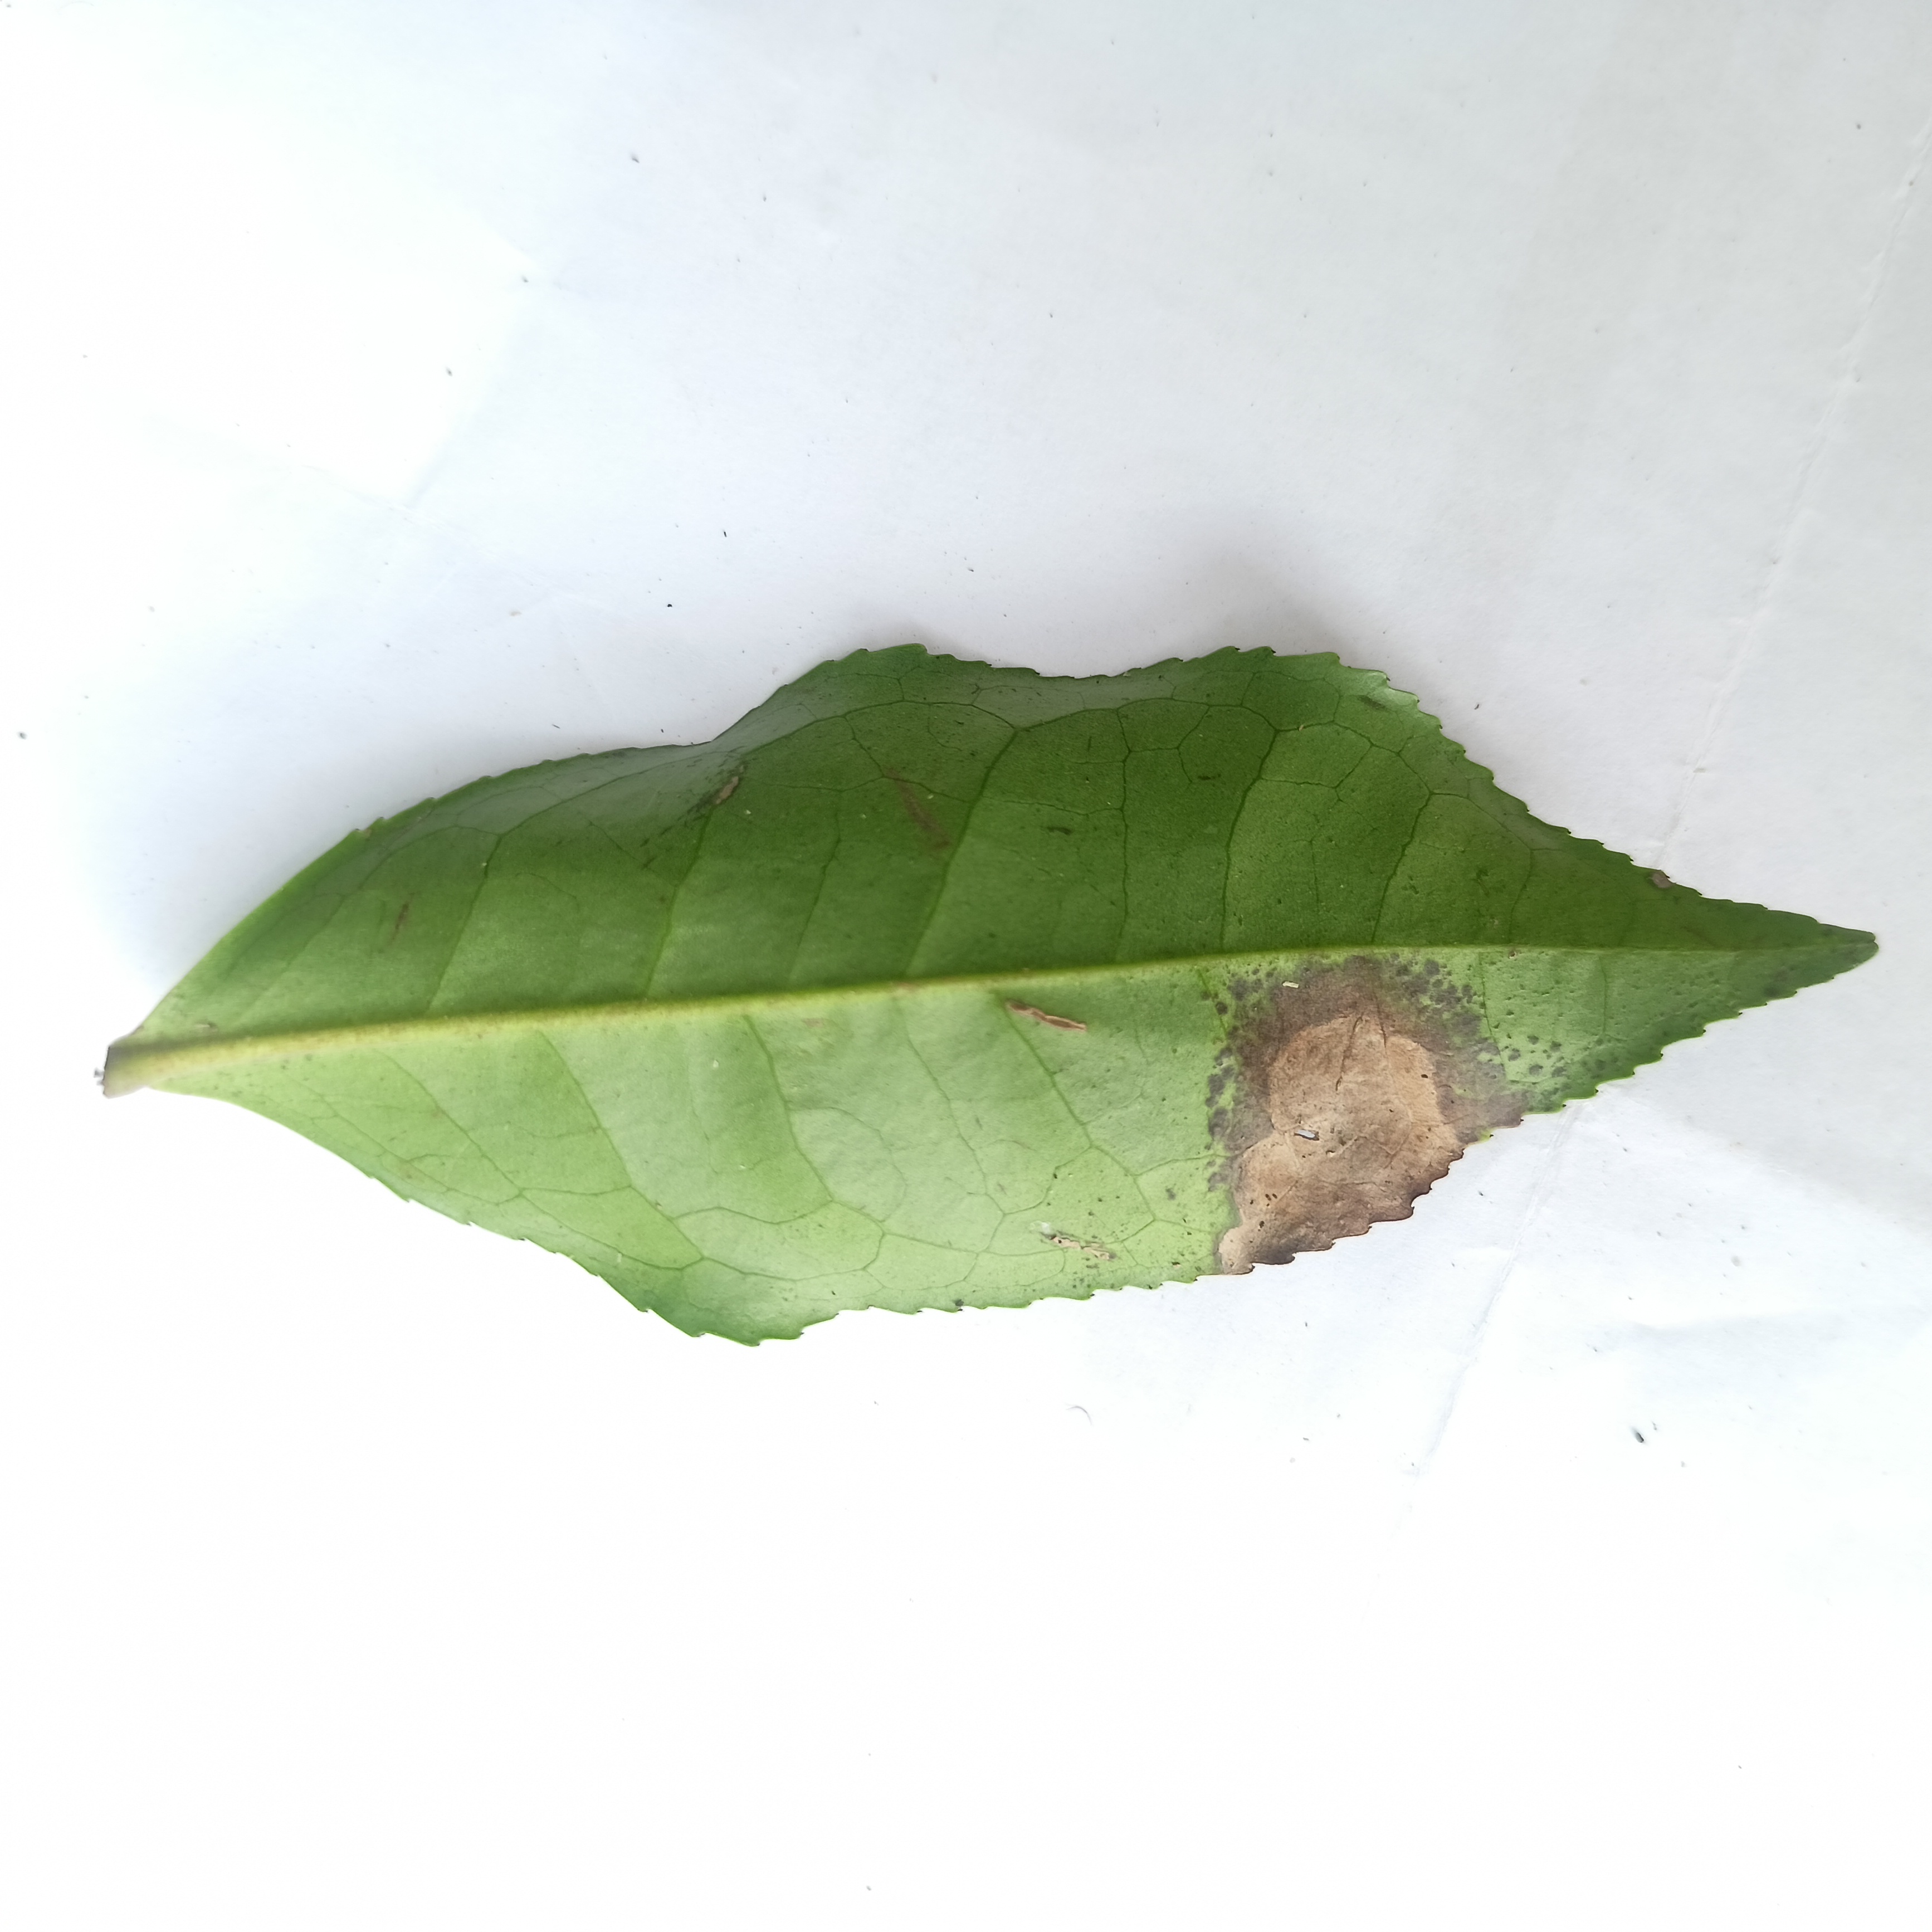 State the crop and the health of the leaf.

tea, brown blight
